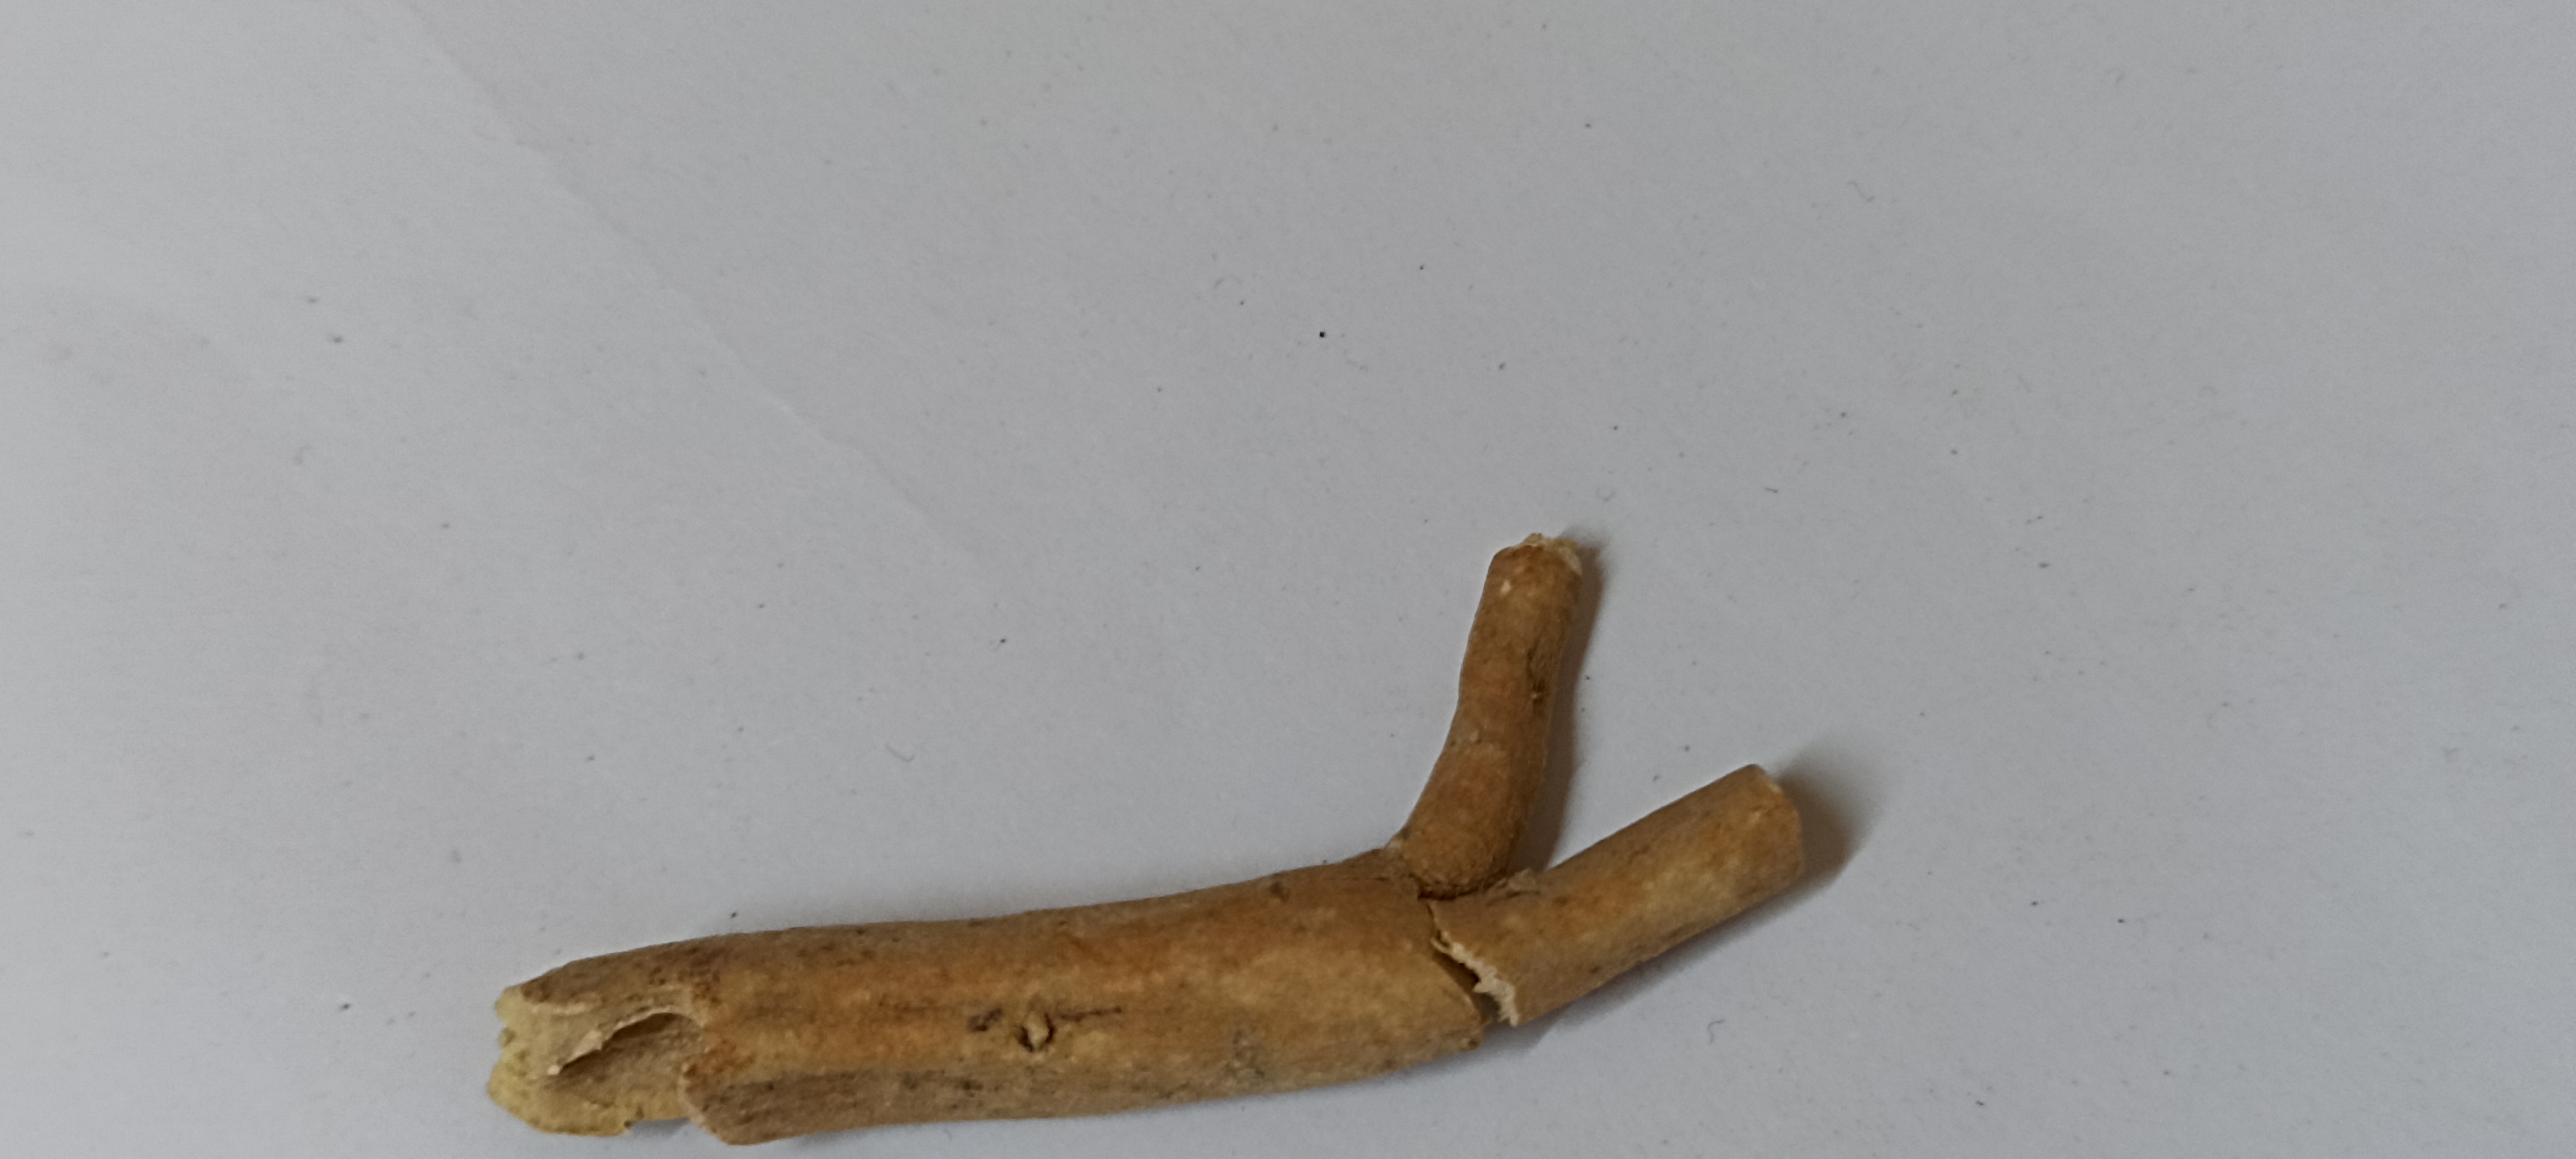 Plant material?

ashwagandha
